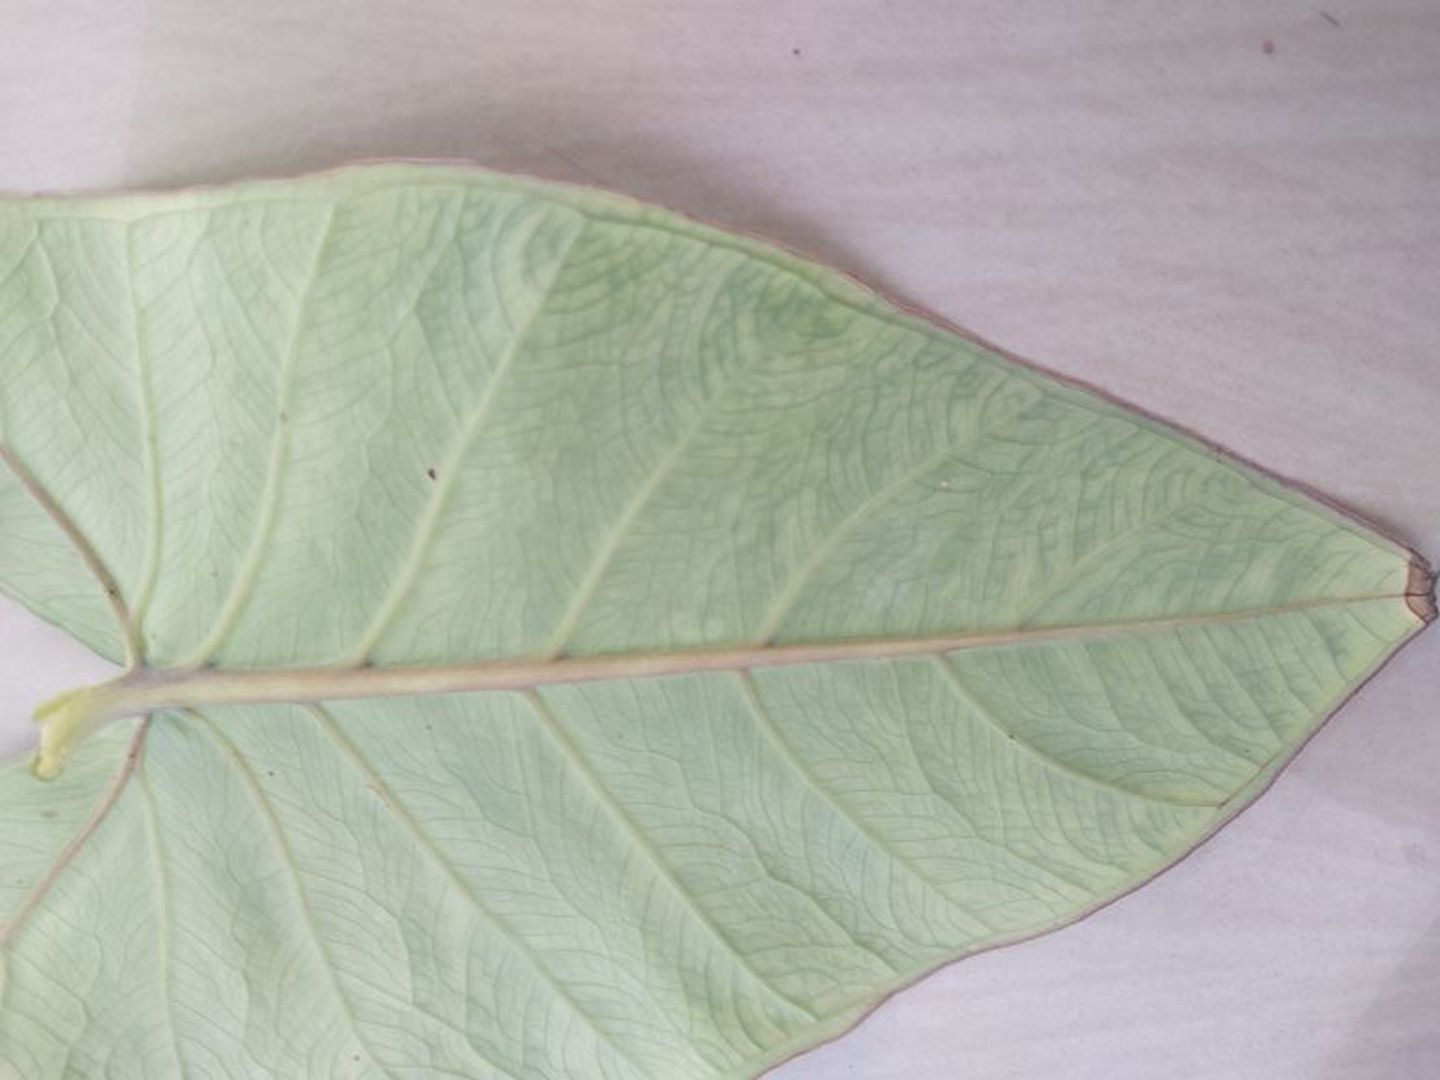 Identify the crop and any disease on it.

taro, mosaic
